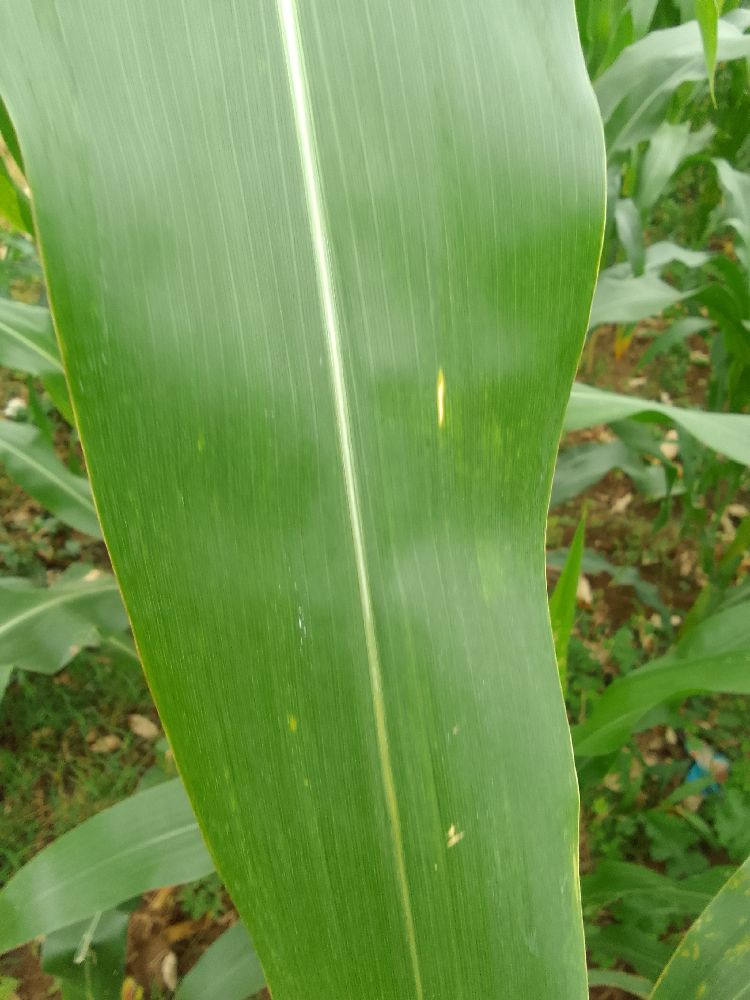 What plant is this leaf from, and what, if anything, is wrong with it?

maize, healthy
